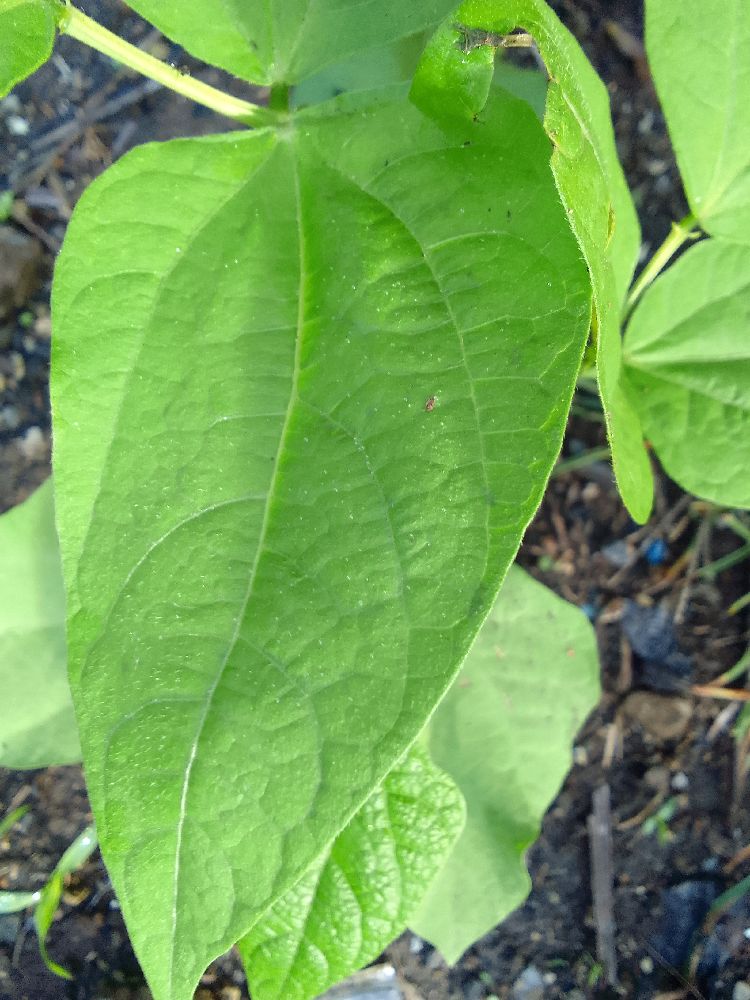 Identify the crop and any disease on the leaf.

common bean, healthy
